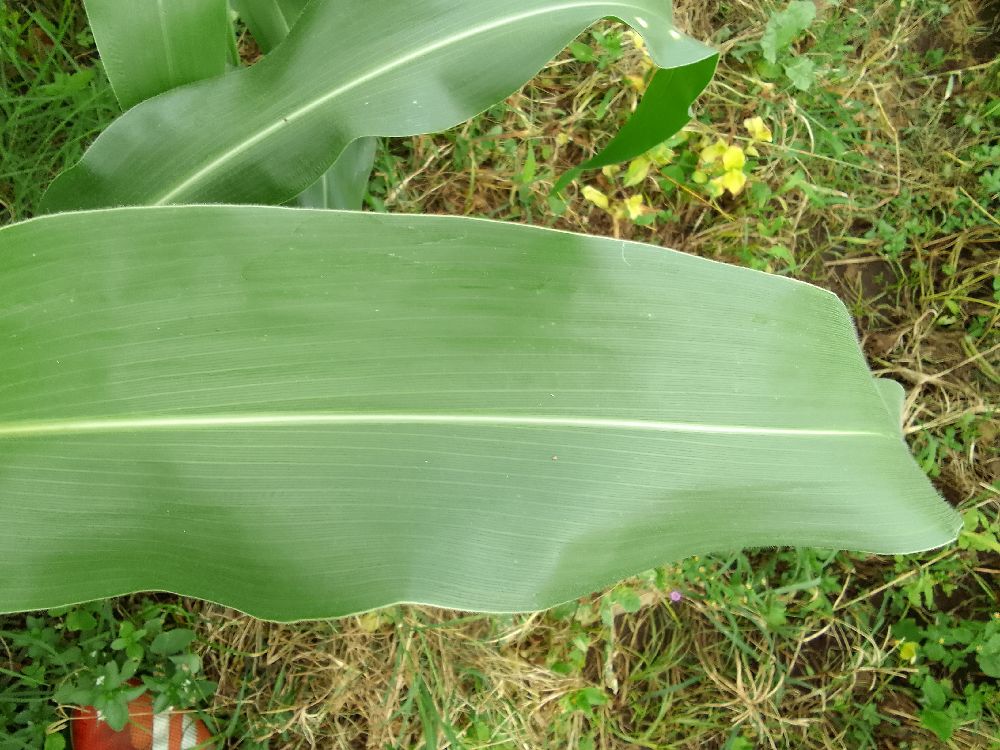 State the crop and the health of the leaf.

maize, healthy
